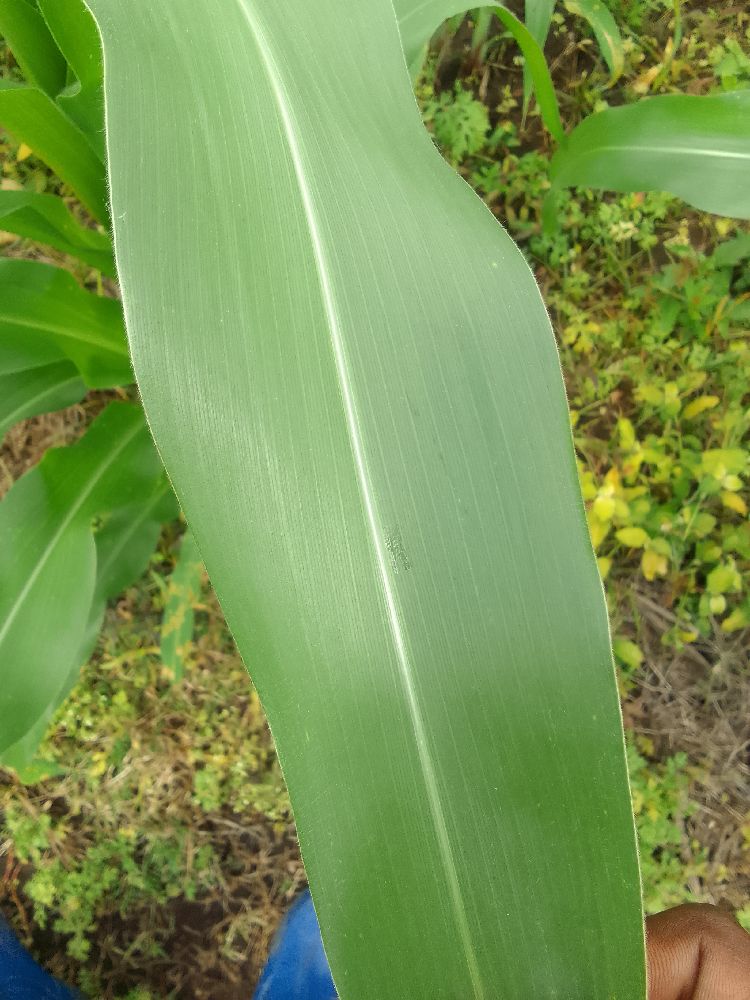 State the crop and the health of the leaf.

maize, healthy
